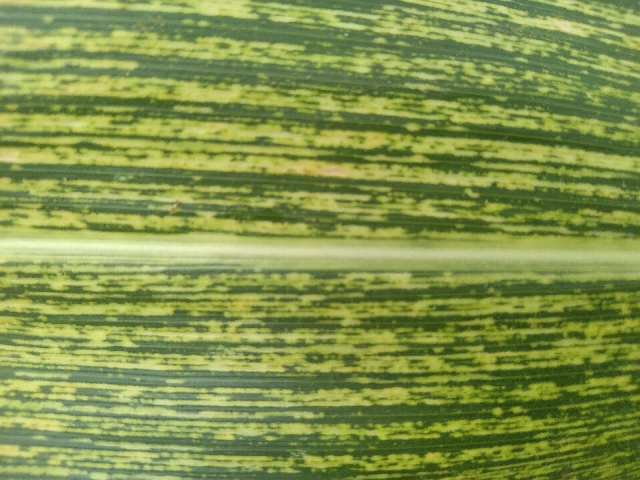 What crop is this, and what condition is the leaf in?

maize, maize streak virus
